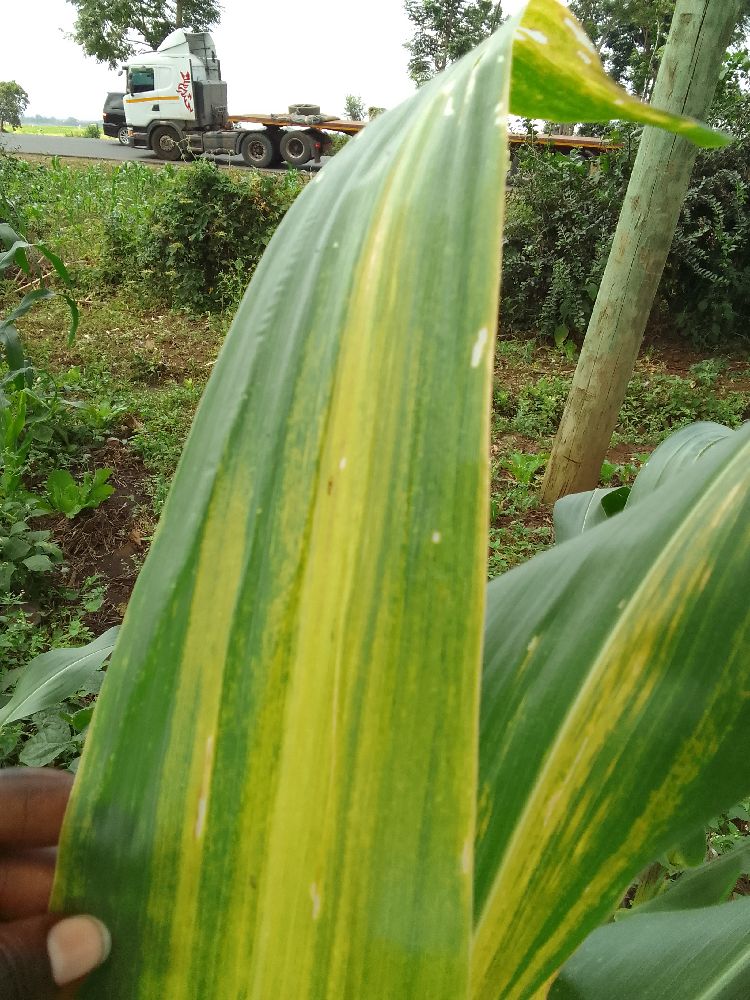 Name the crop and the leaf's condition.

maize, maize lethal necrosis
